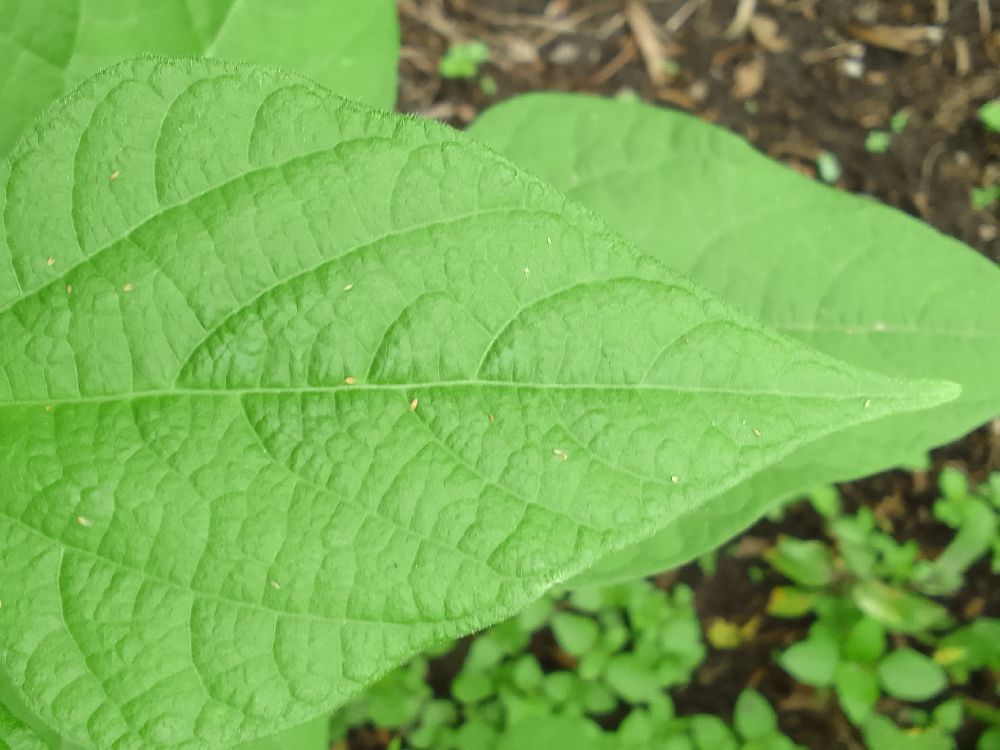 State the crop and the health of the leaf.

common bean, healthy
